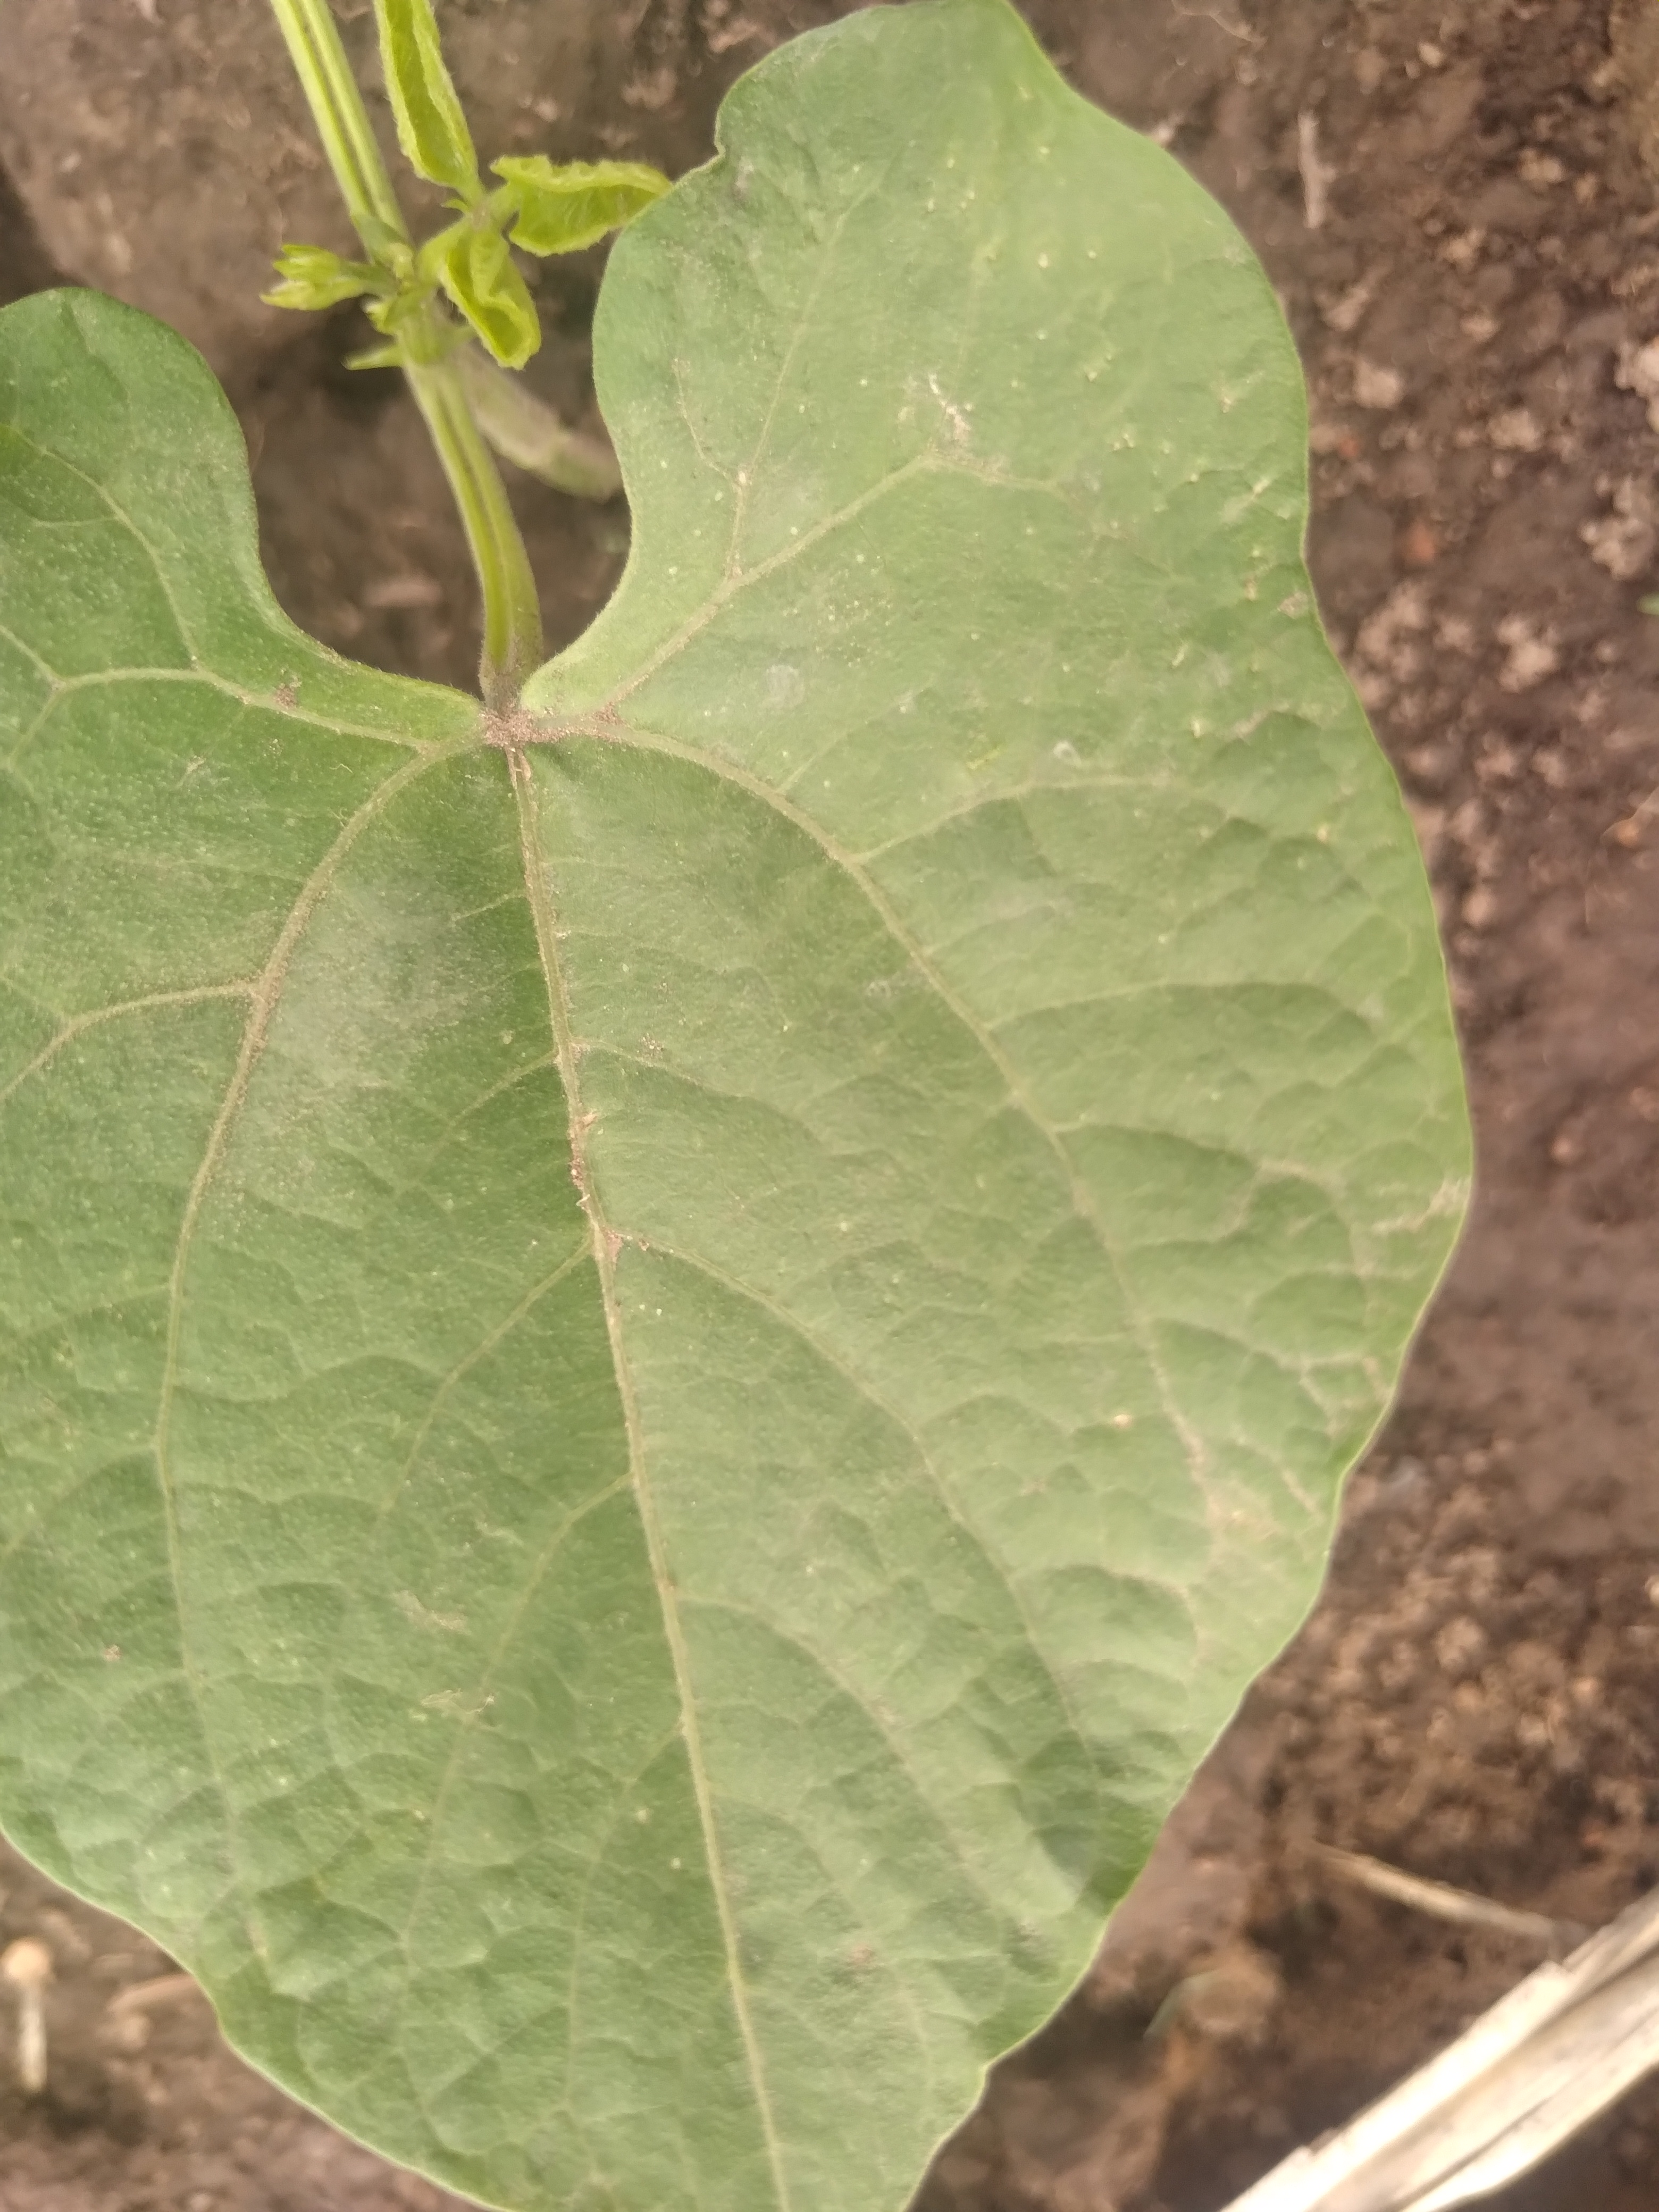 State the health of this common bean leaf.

healthy
